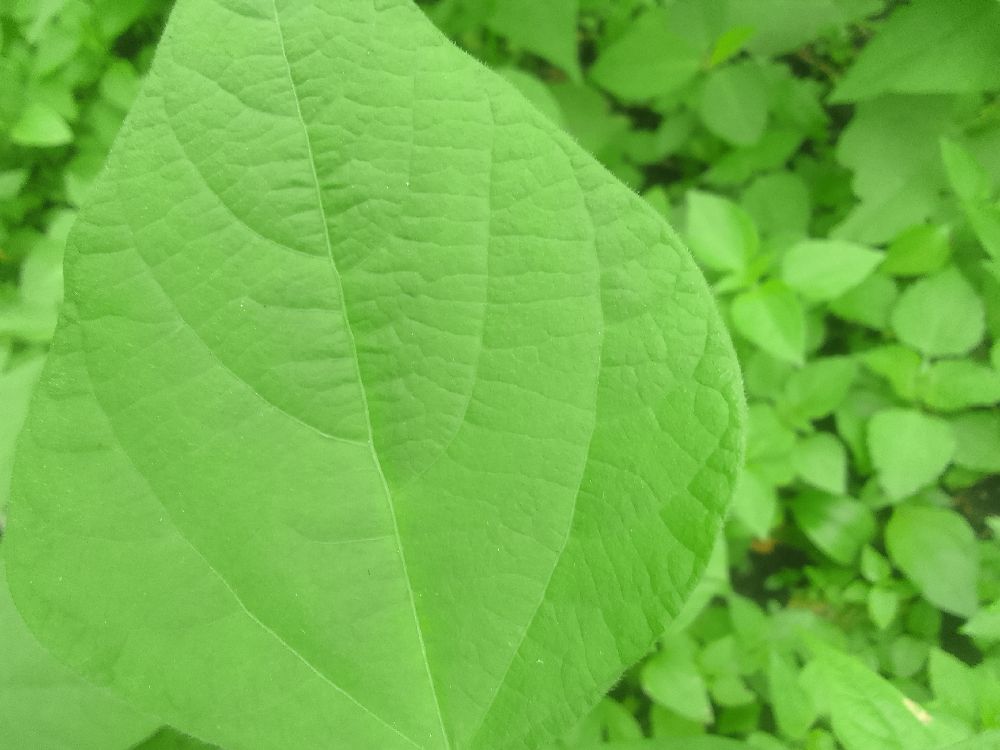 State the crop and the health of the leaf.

common bean, healthy
